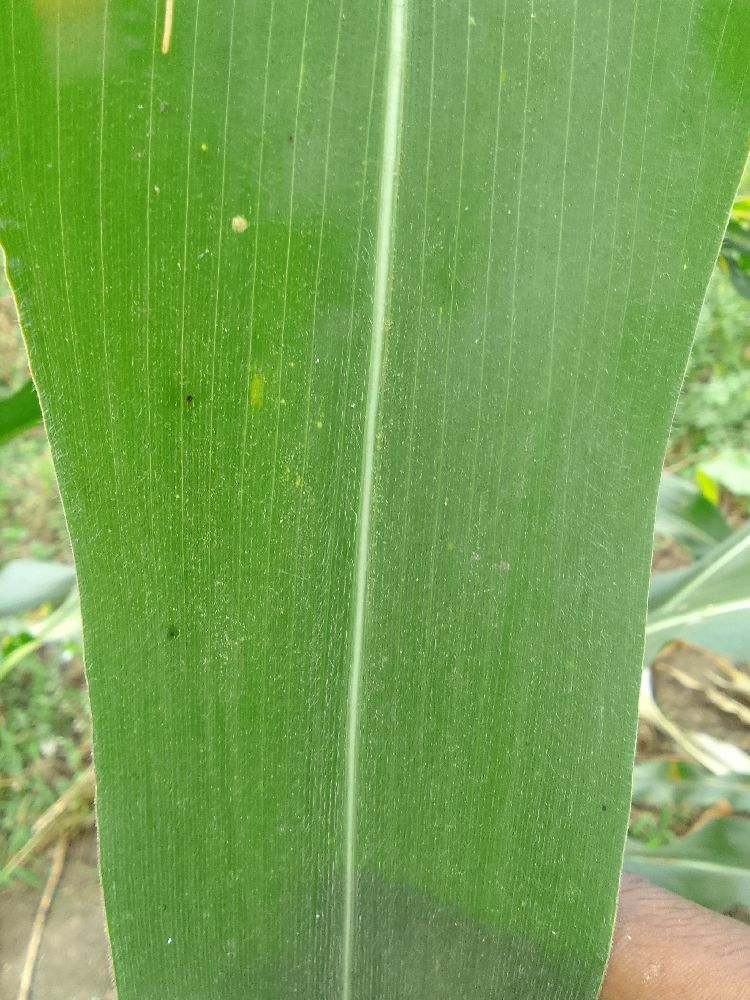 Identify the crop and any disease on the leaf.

maize, healthy
